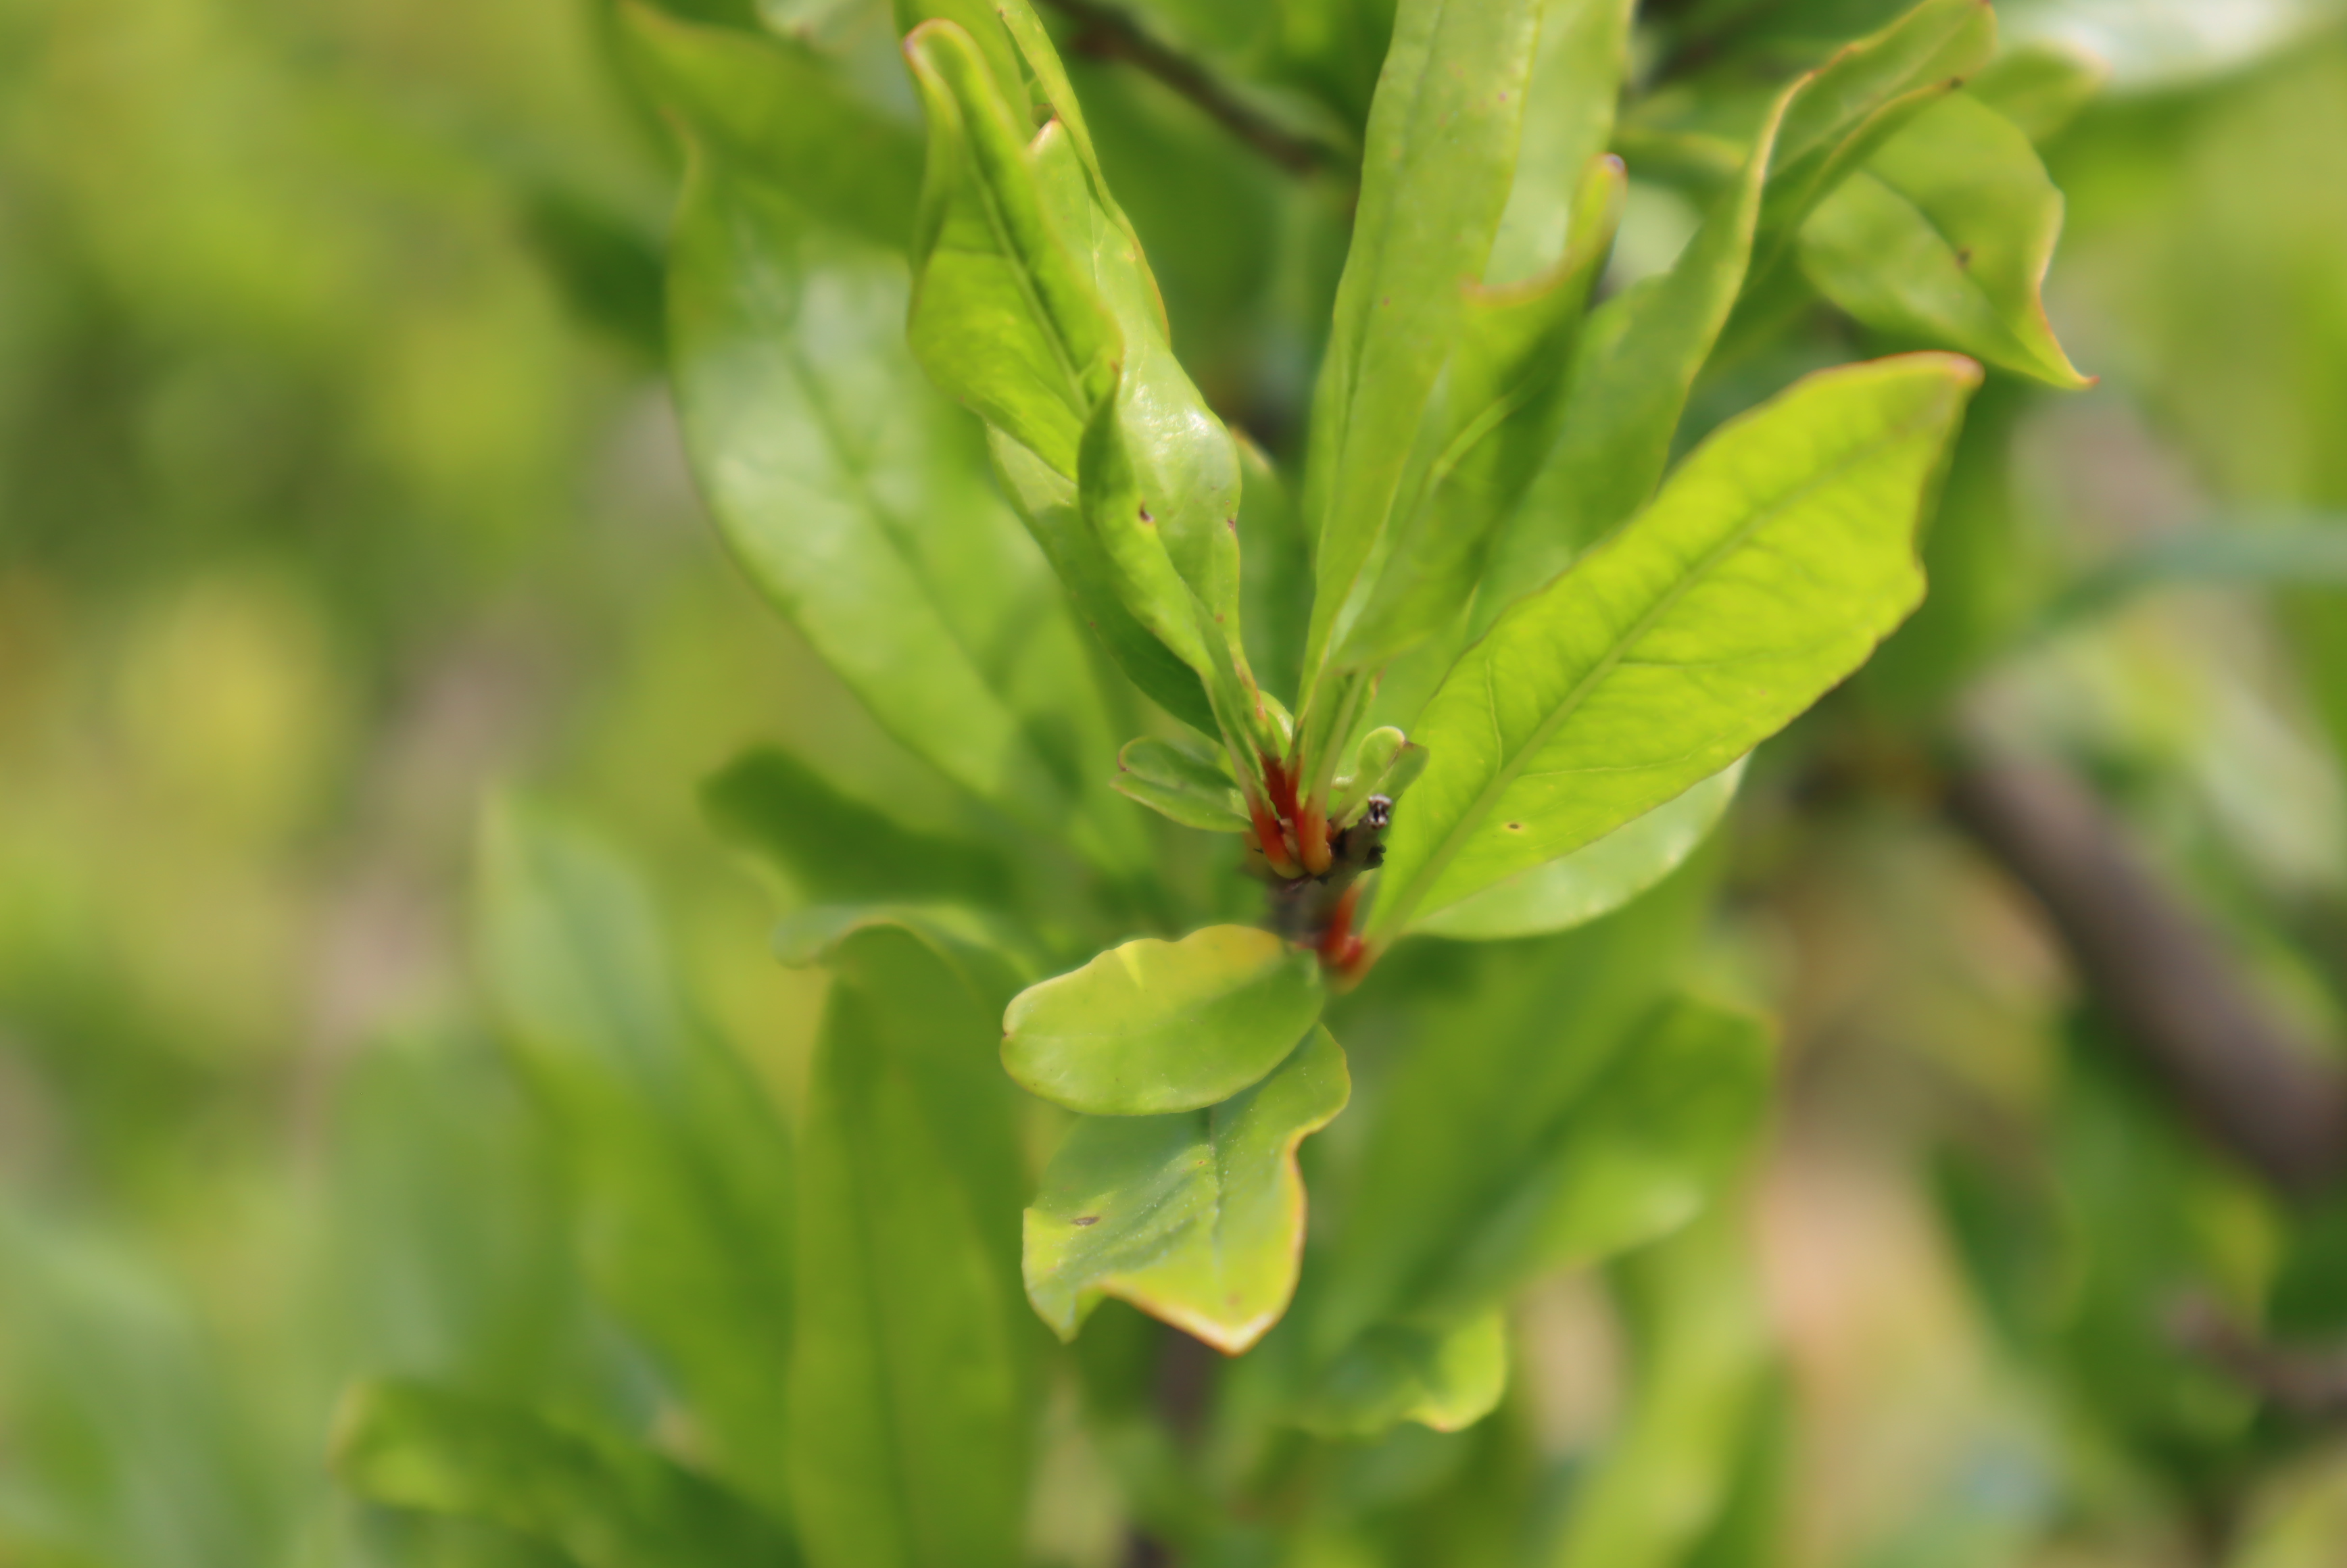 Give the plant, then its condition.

pomegranate, aphids, coniella granati
